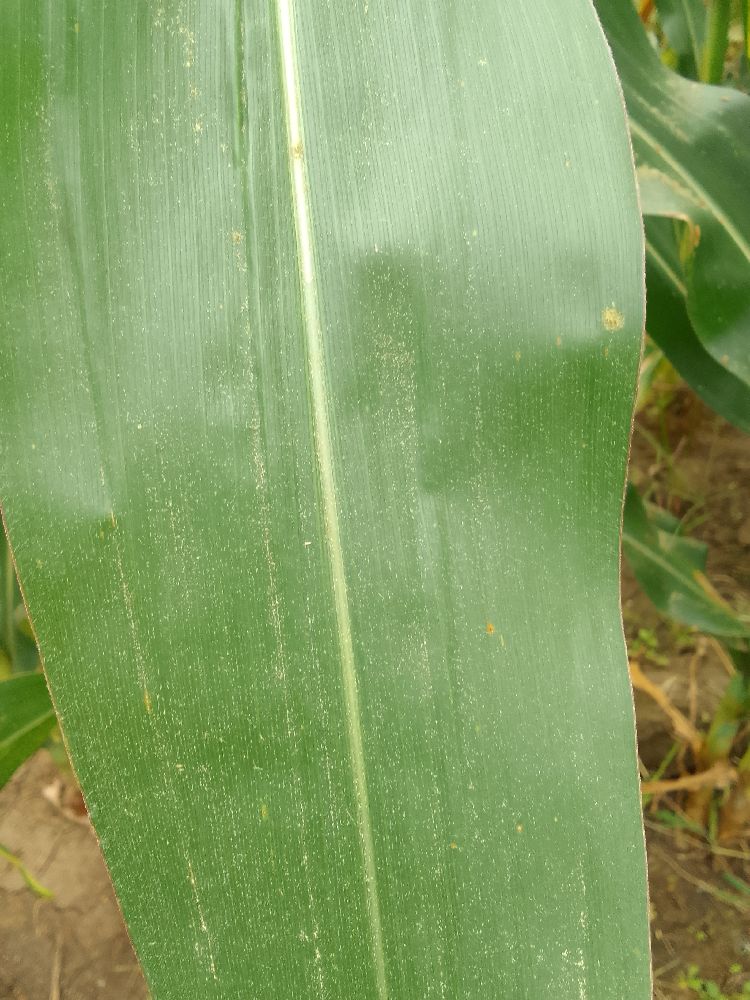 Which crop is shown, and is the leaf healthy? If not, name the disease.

maize, healthy
